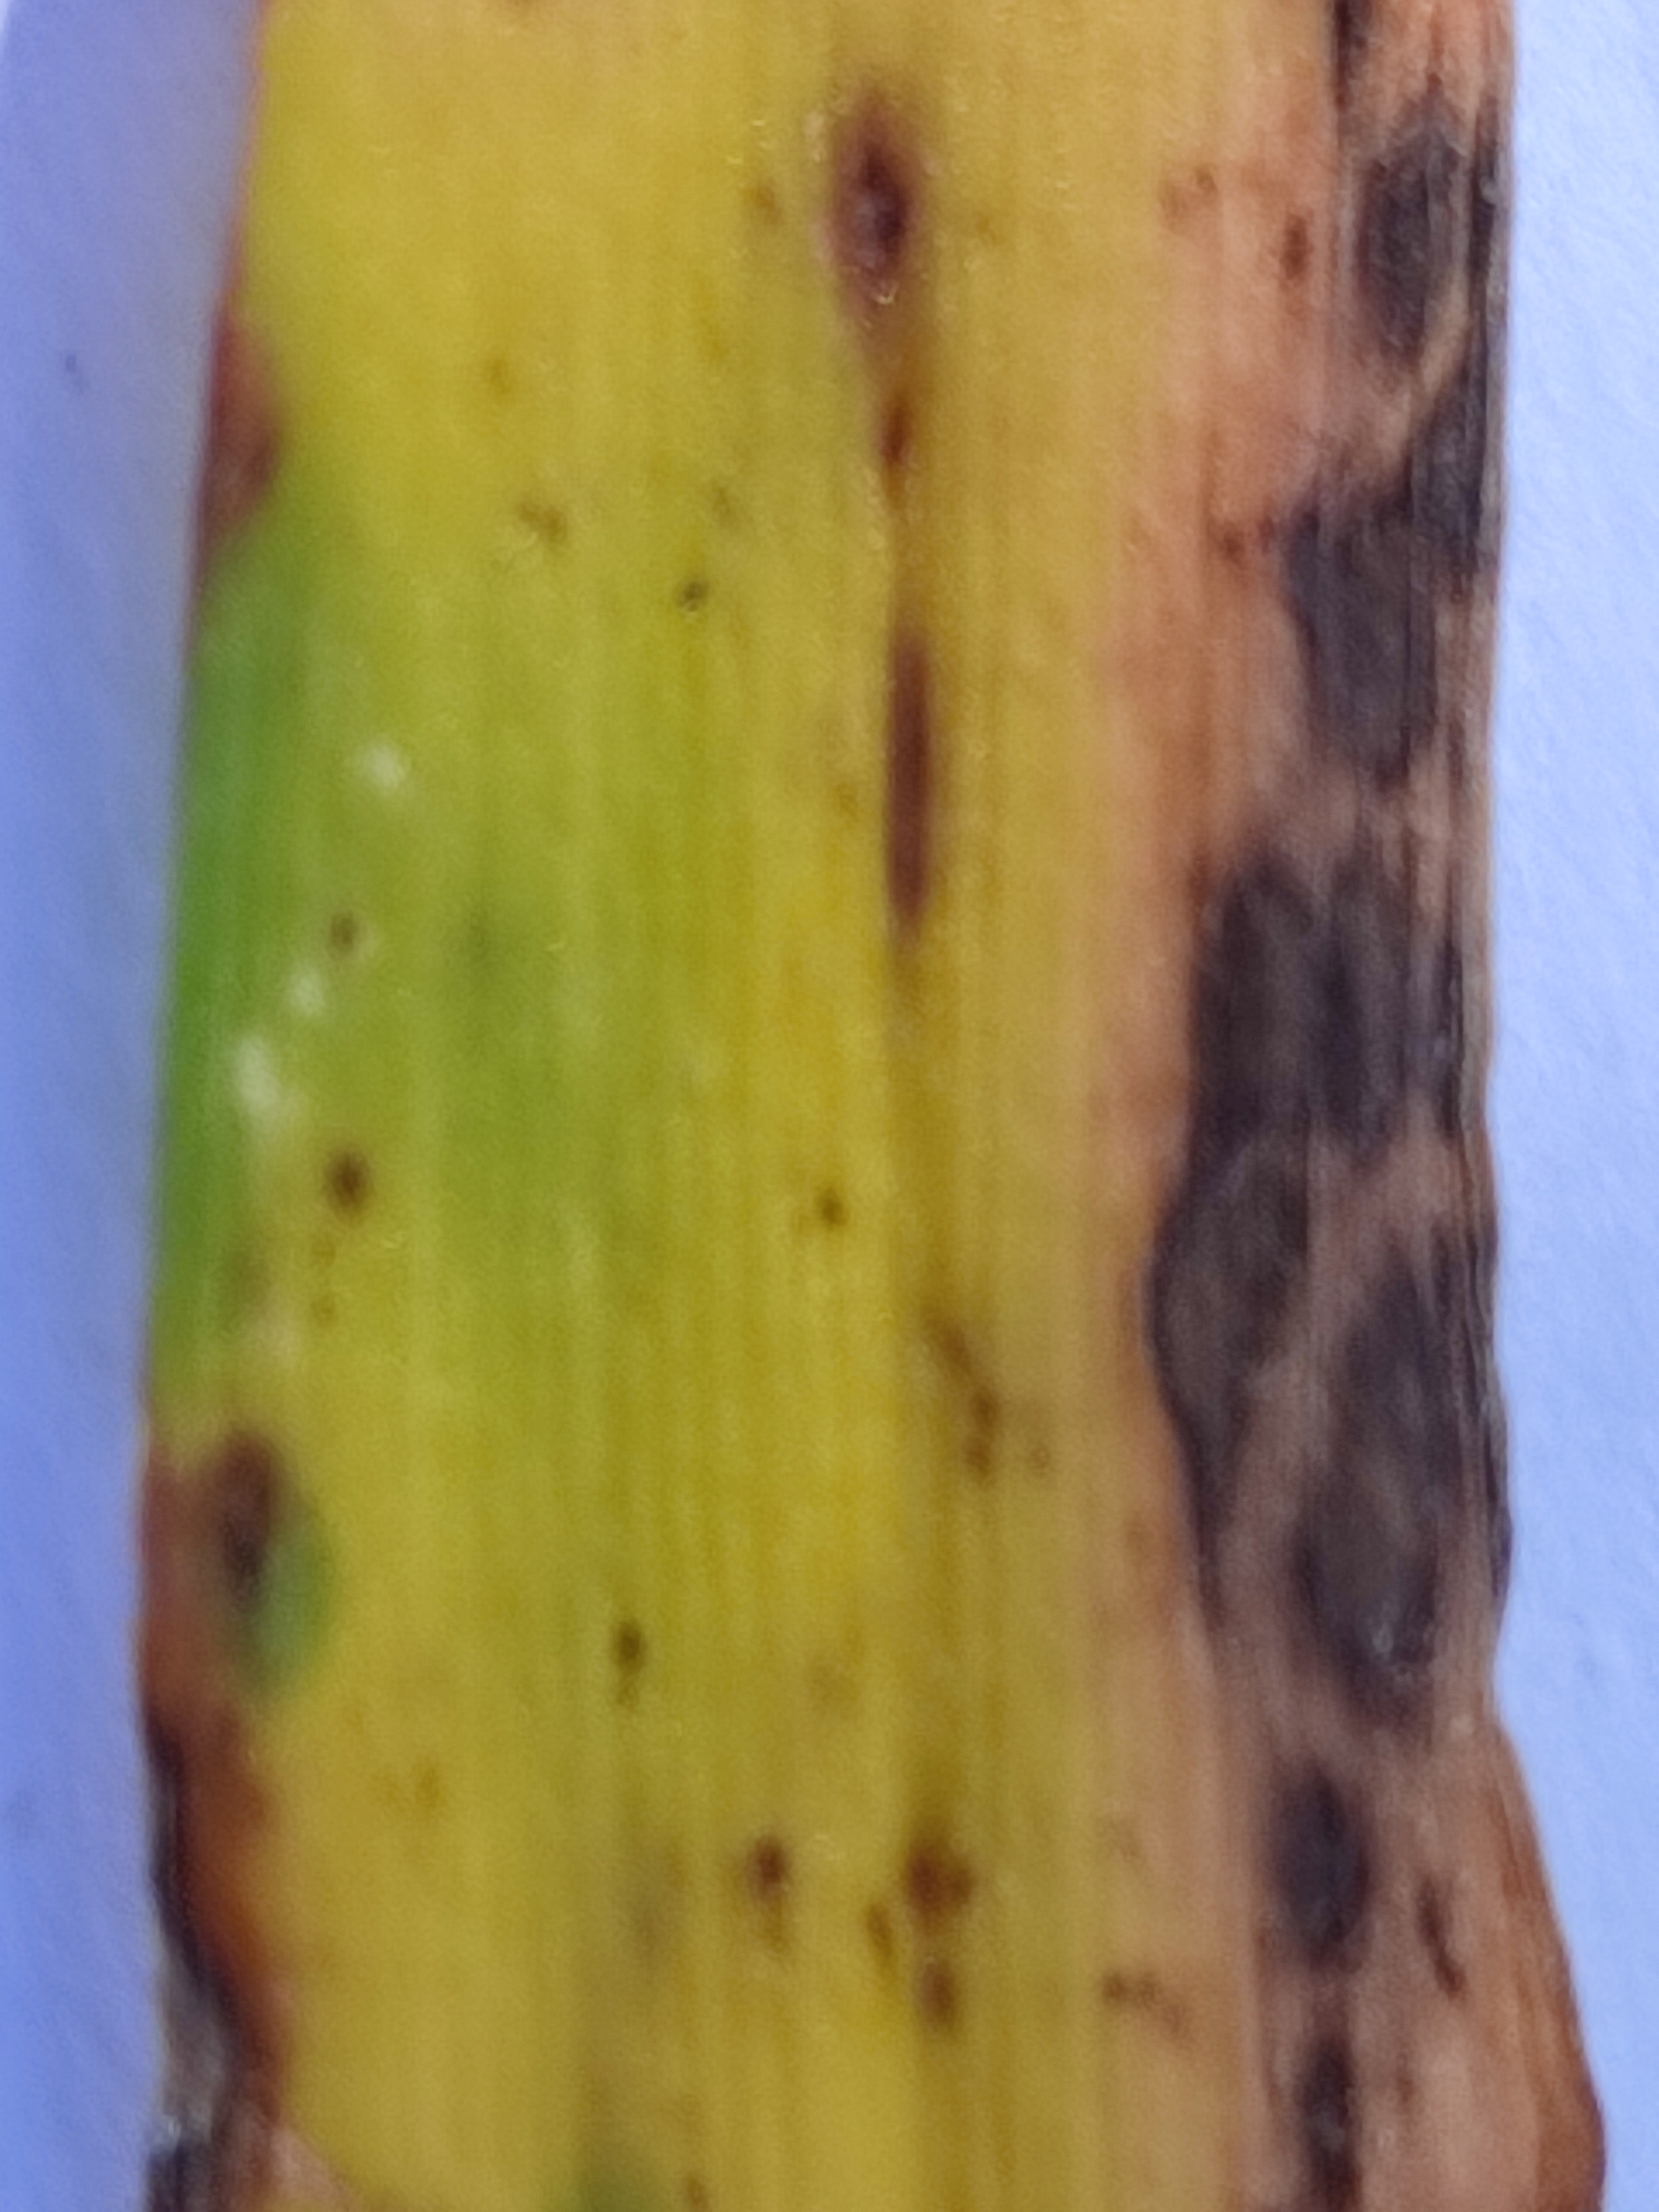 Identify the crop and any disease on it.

pearl millet, pyricularia sp.
